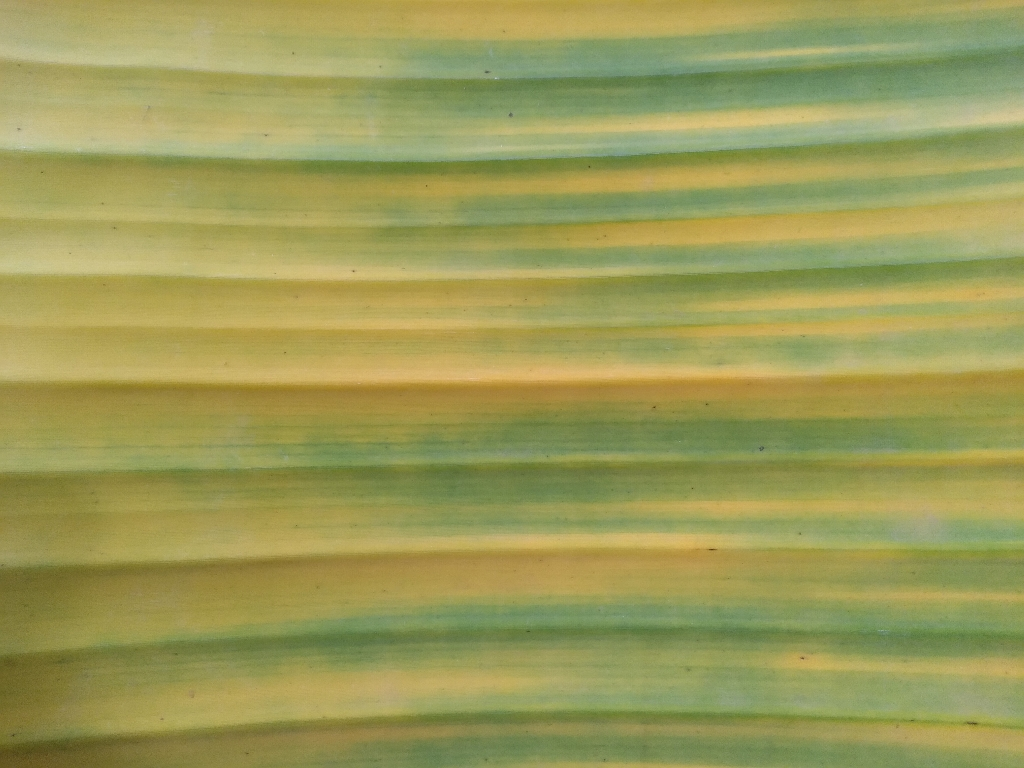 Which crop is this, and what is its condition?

banana, fusarium wilt race 1
